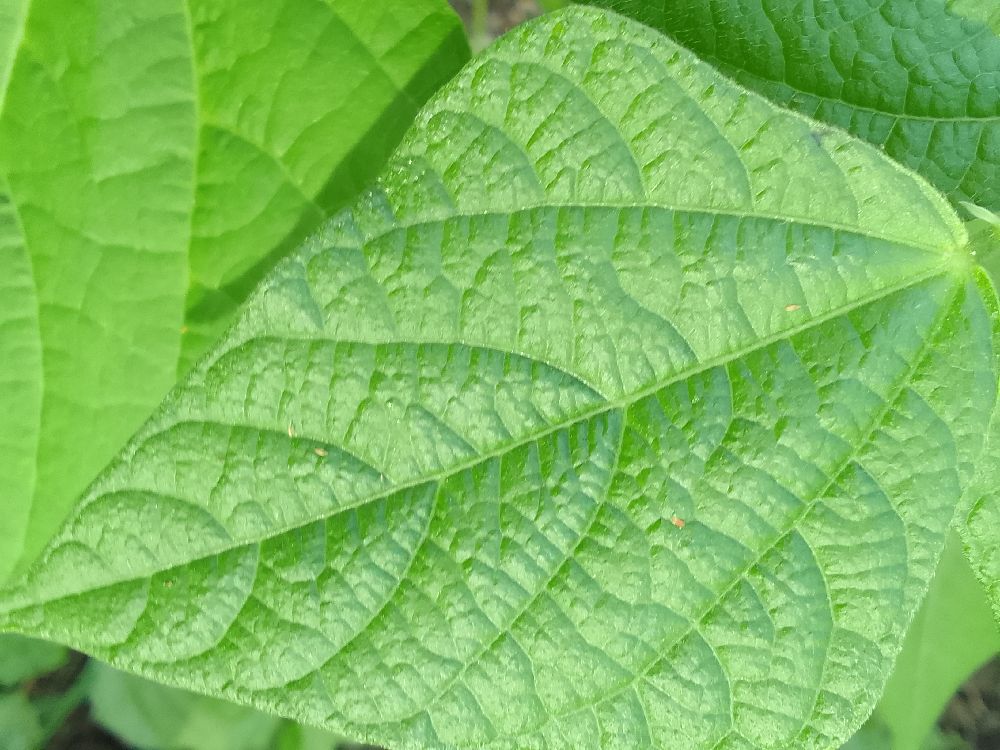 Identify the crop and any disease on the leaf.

common bean, healthy
